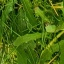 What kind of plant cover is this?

structured weed
